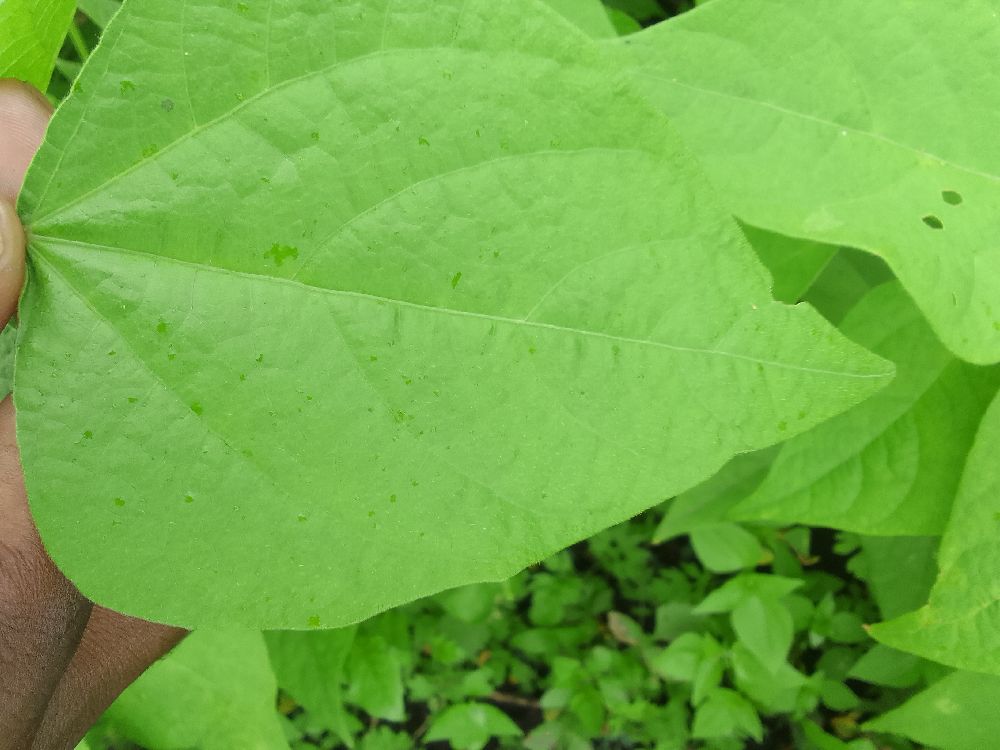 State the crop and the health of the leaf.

common bean, healthy
